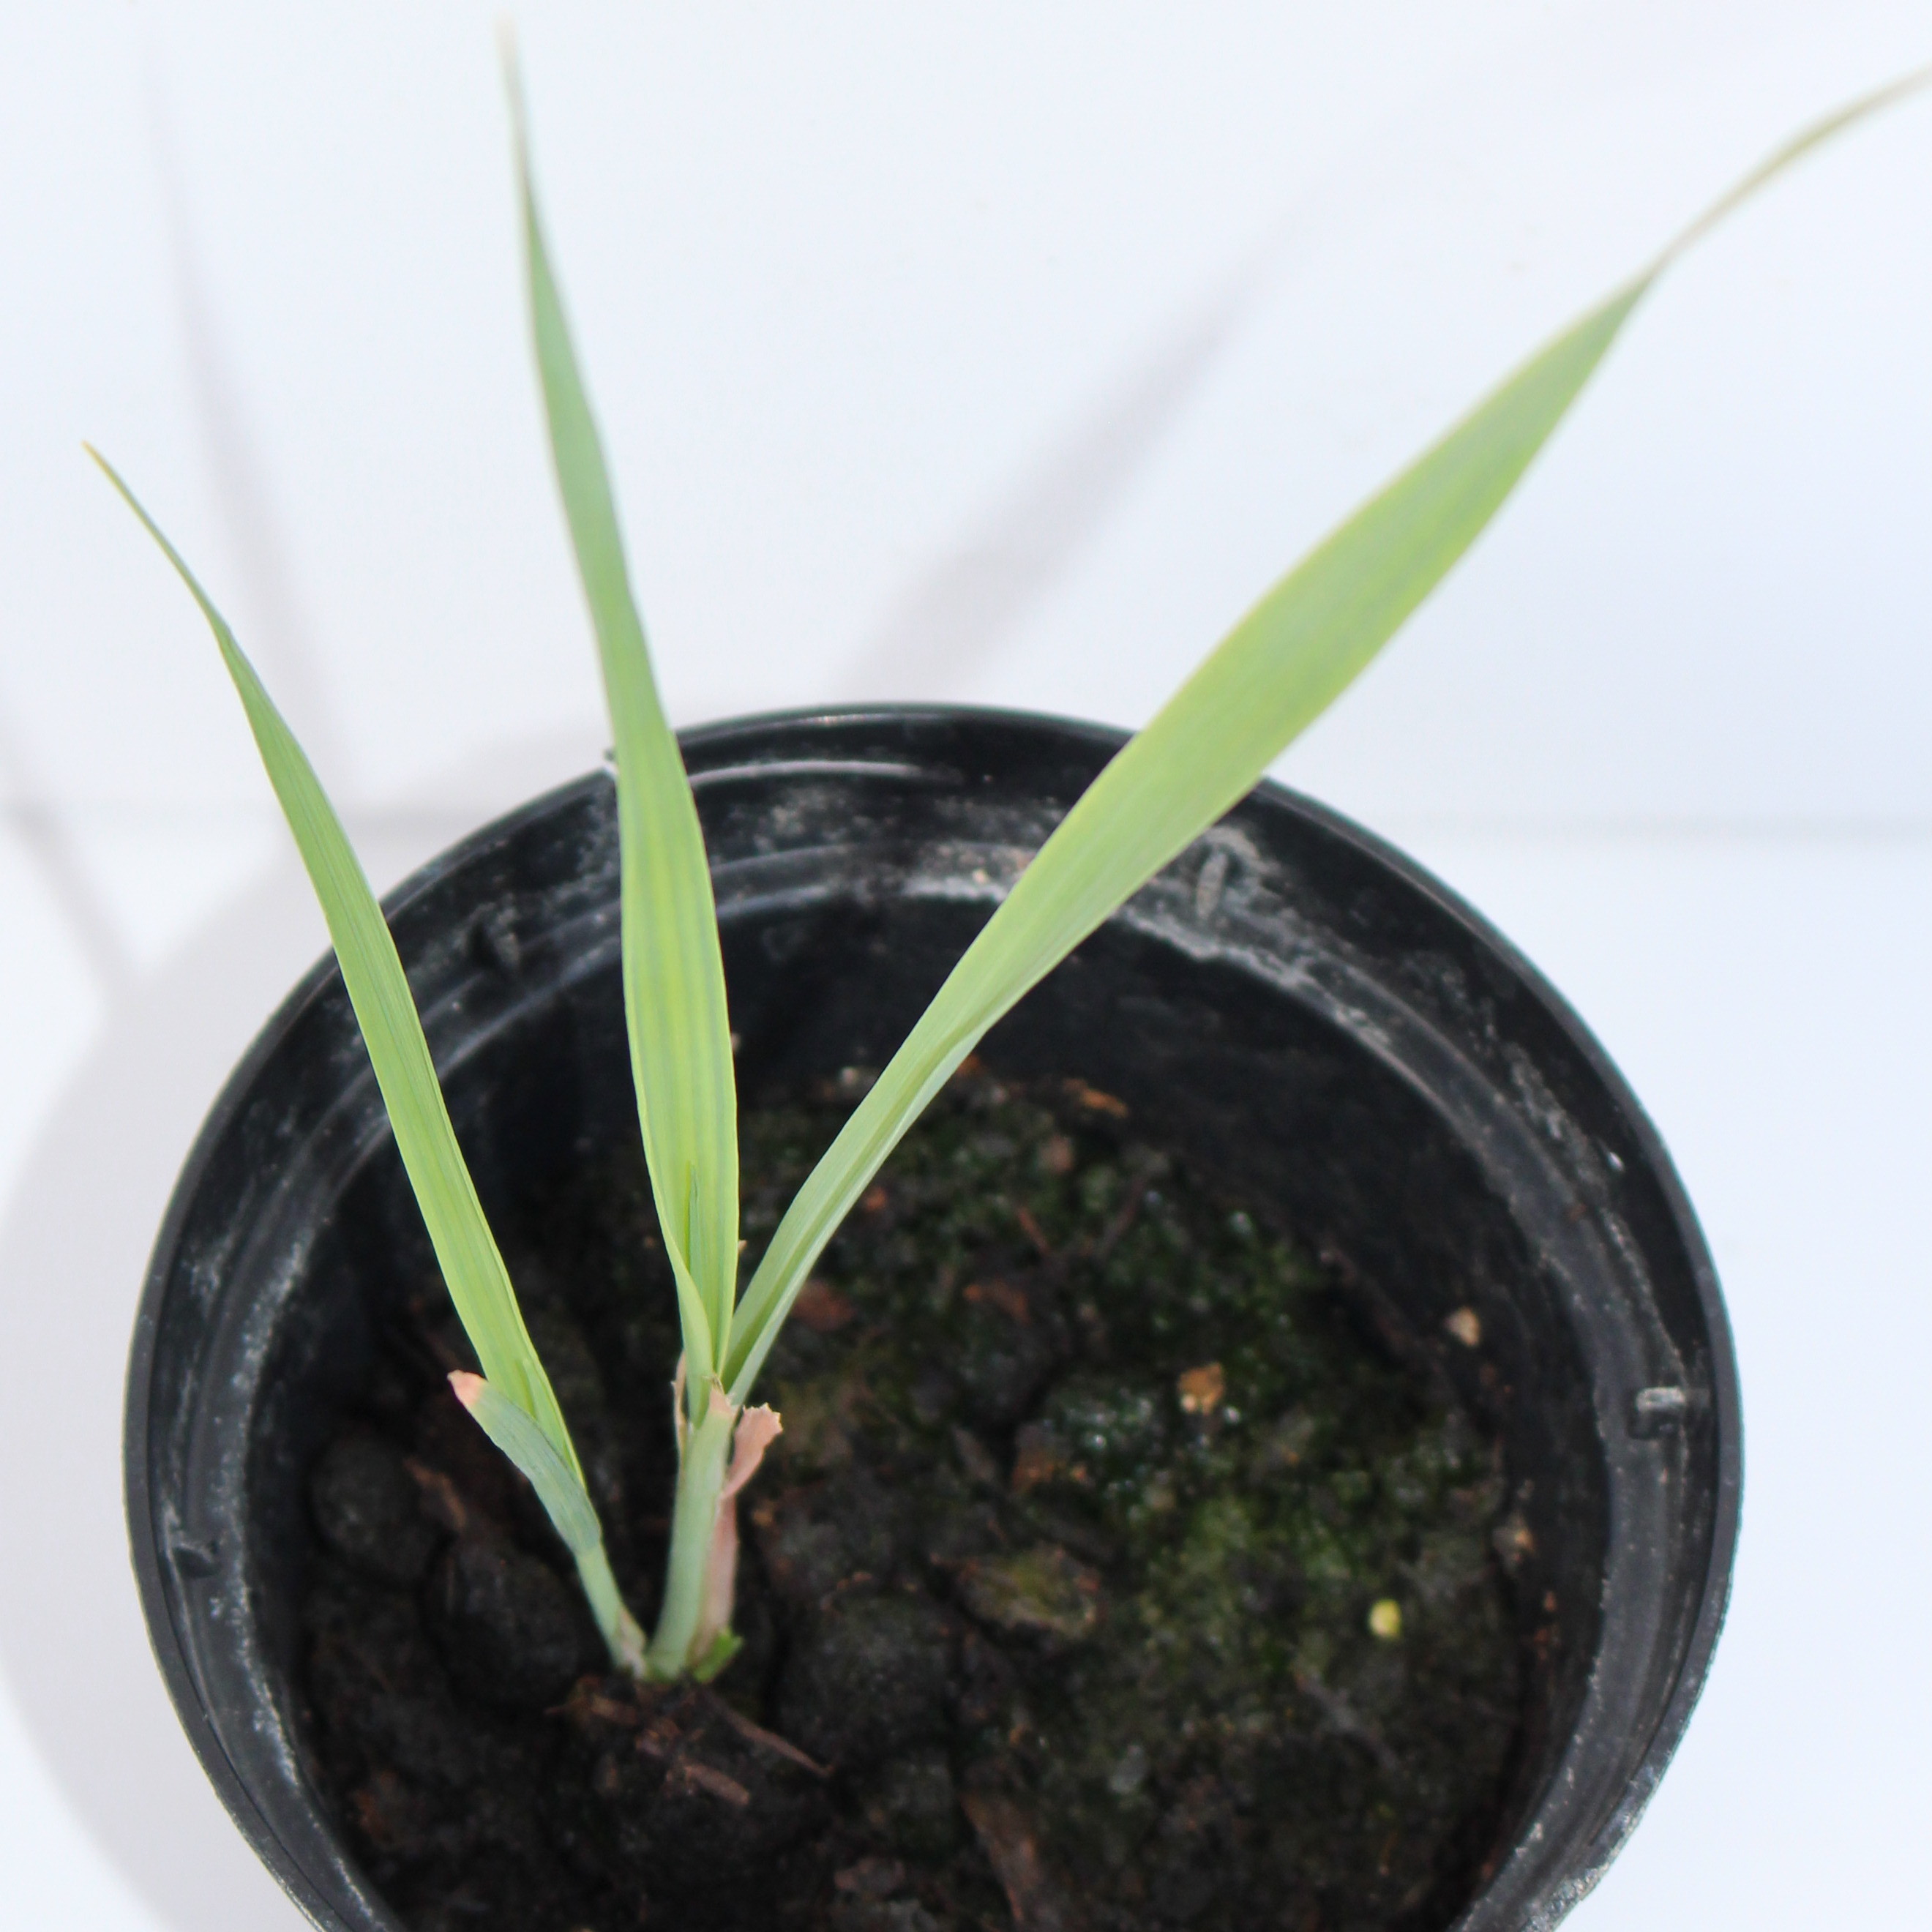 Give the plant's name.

Avena sterilis
